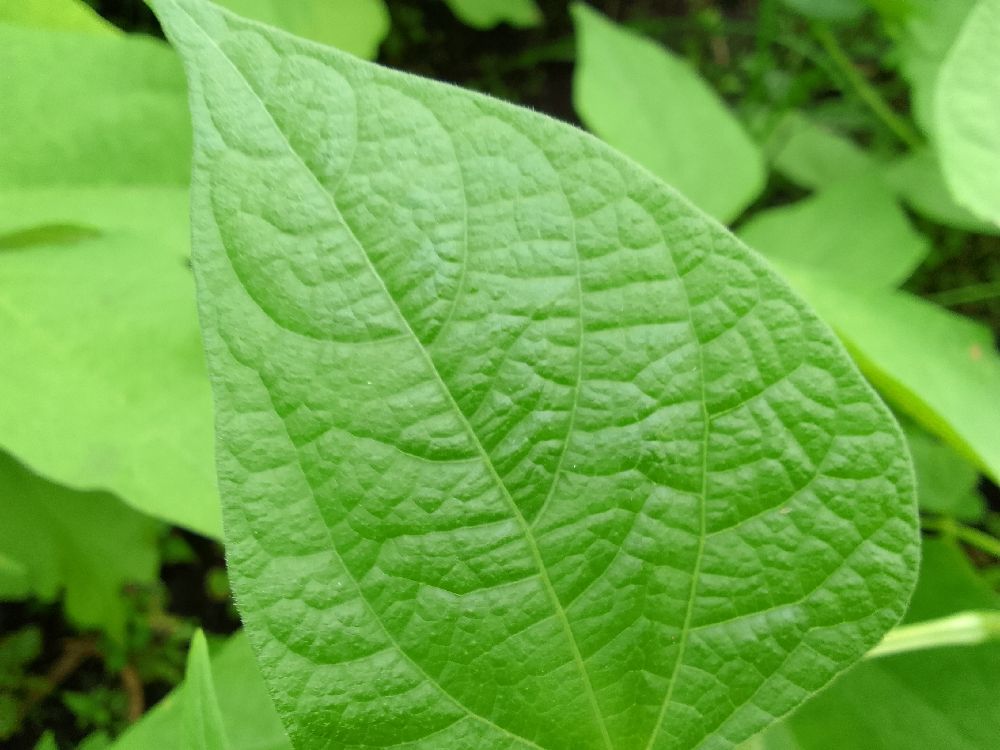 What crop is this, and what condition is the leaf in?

maize, healthy
